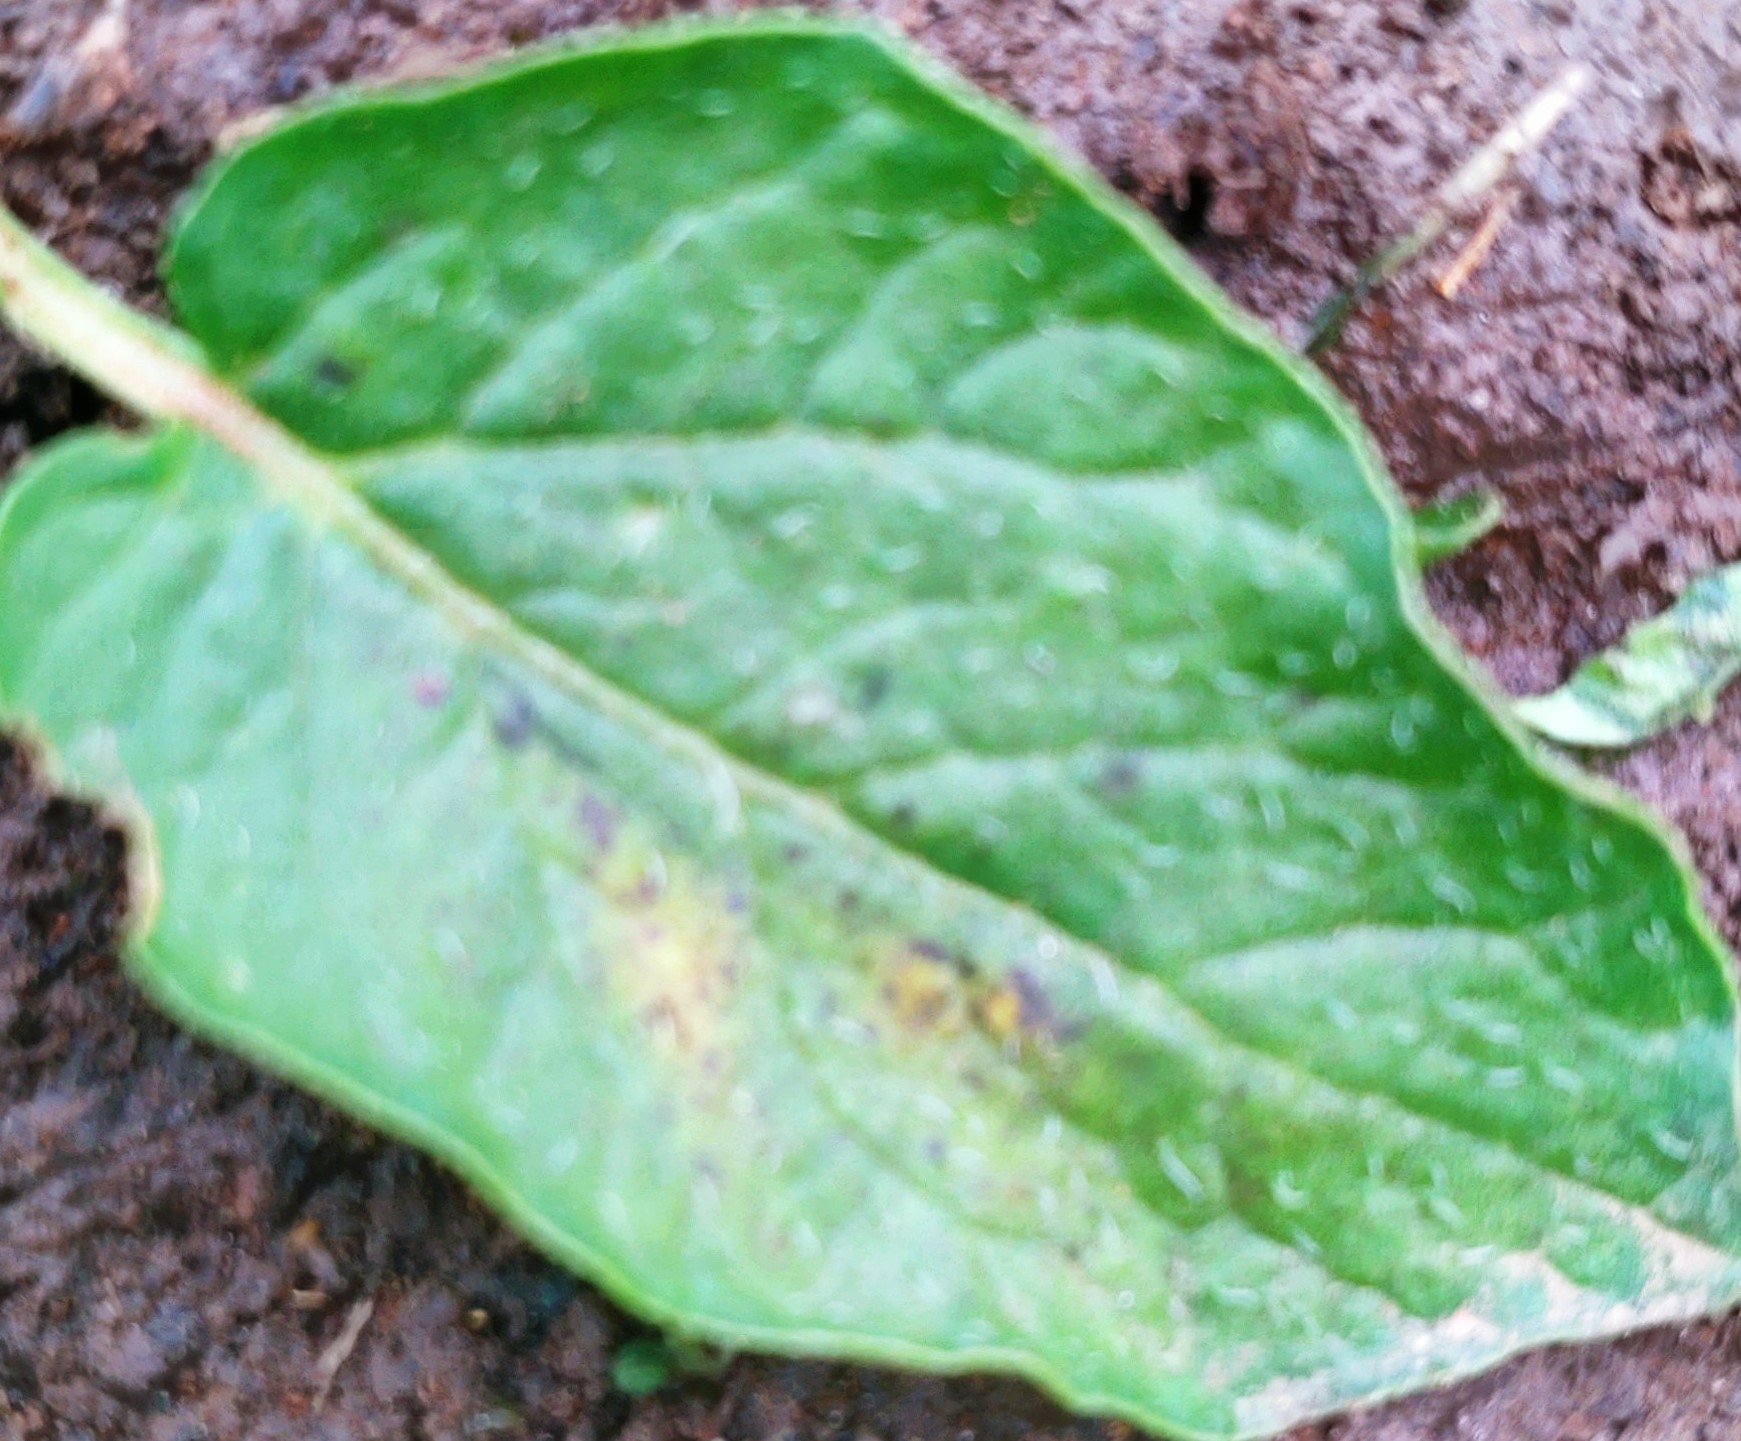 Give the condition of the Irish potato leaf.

late blight
